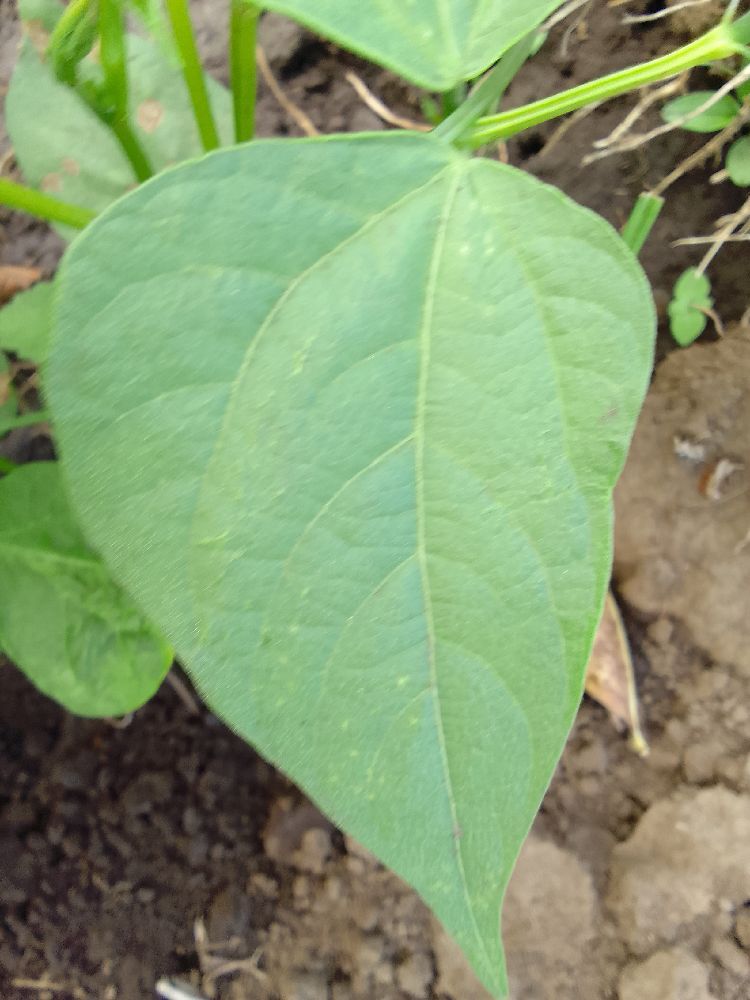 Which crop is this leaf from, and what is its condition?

common bean, healthy
